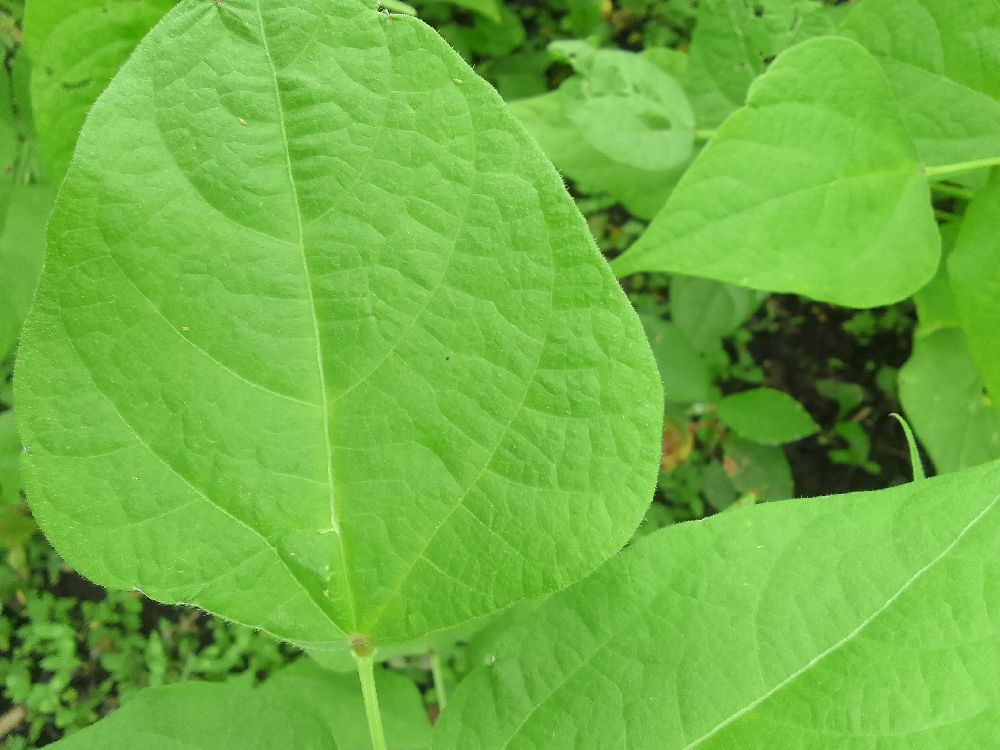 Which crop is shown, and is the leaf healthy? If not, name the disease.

common bean, healthy
